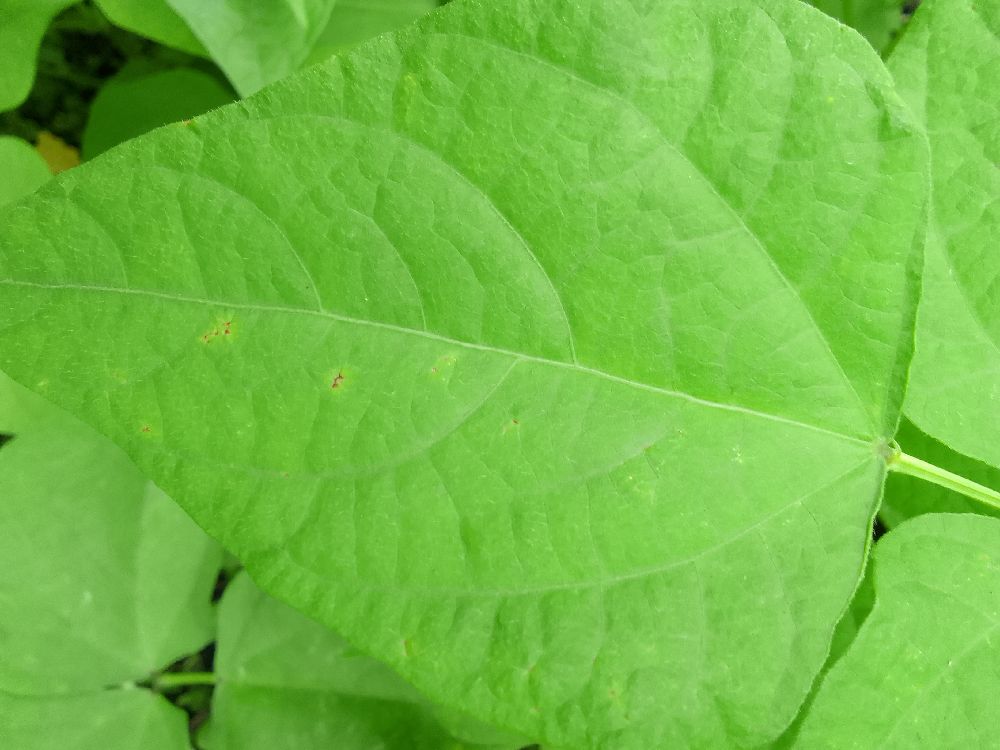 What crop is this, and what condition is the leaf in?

common bean, healthy
